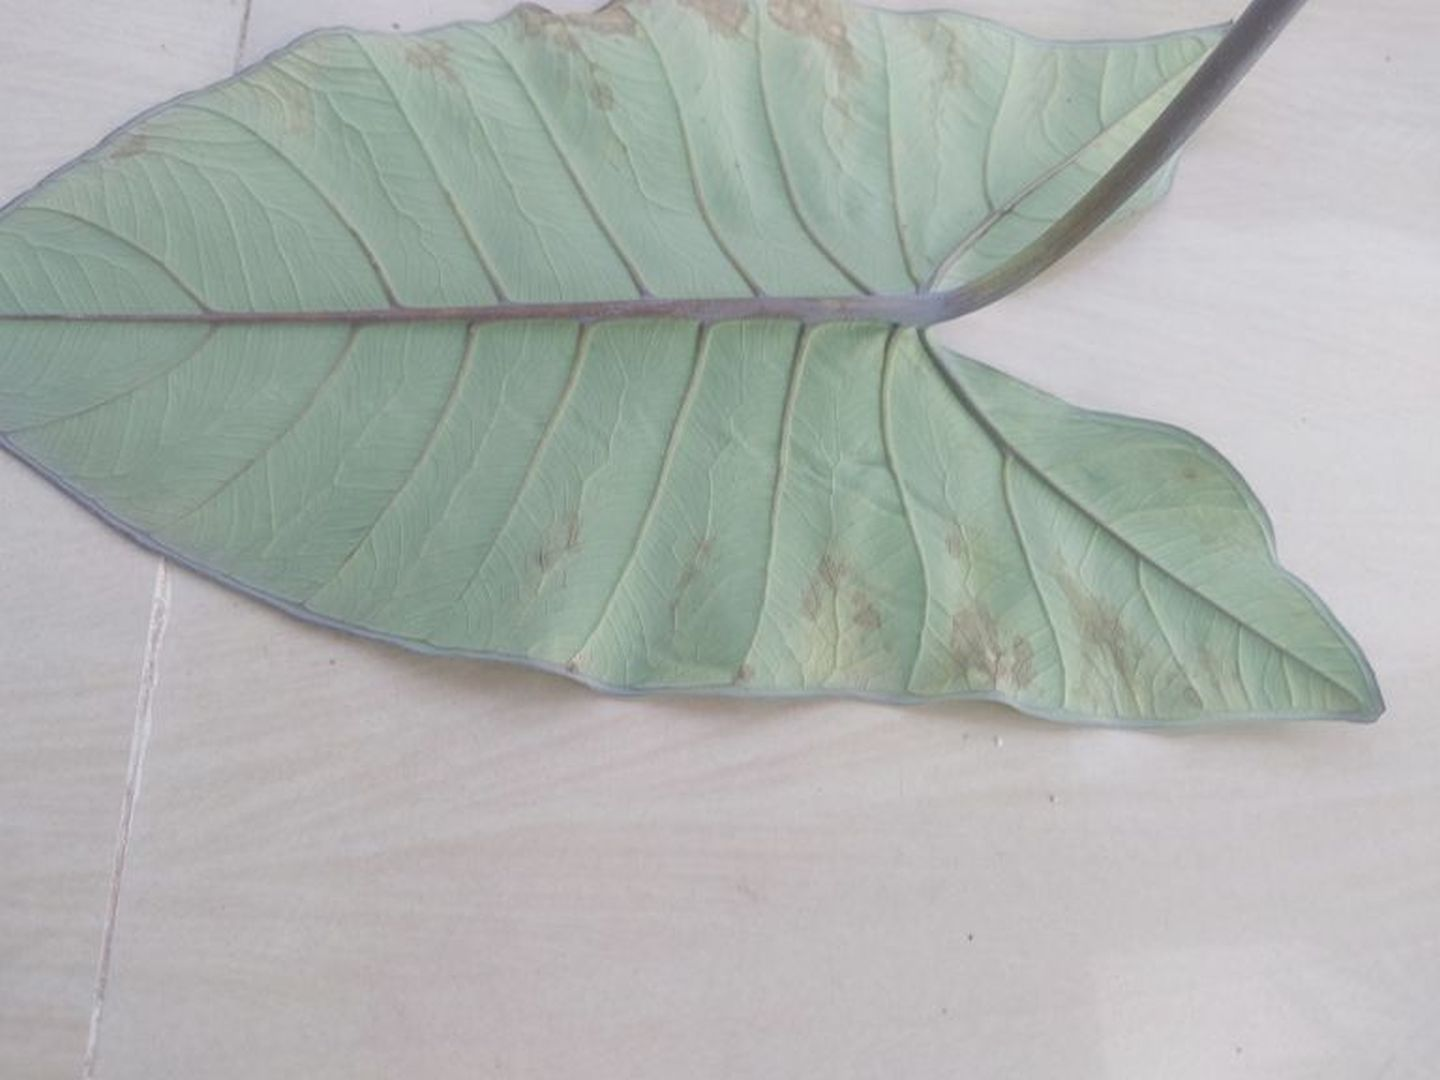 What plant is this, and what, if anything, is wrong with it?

taro, leaf blight
